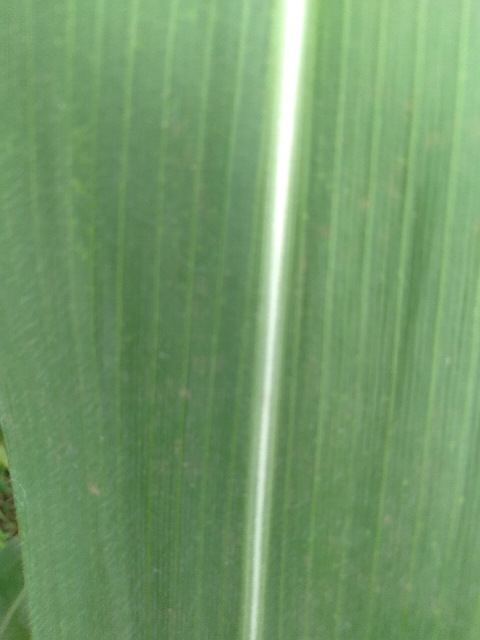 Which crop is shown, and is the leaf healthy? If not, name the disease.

maize, healthy
